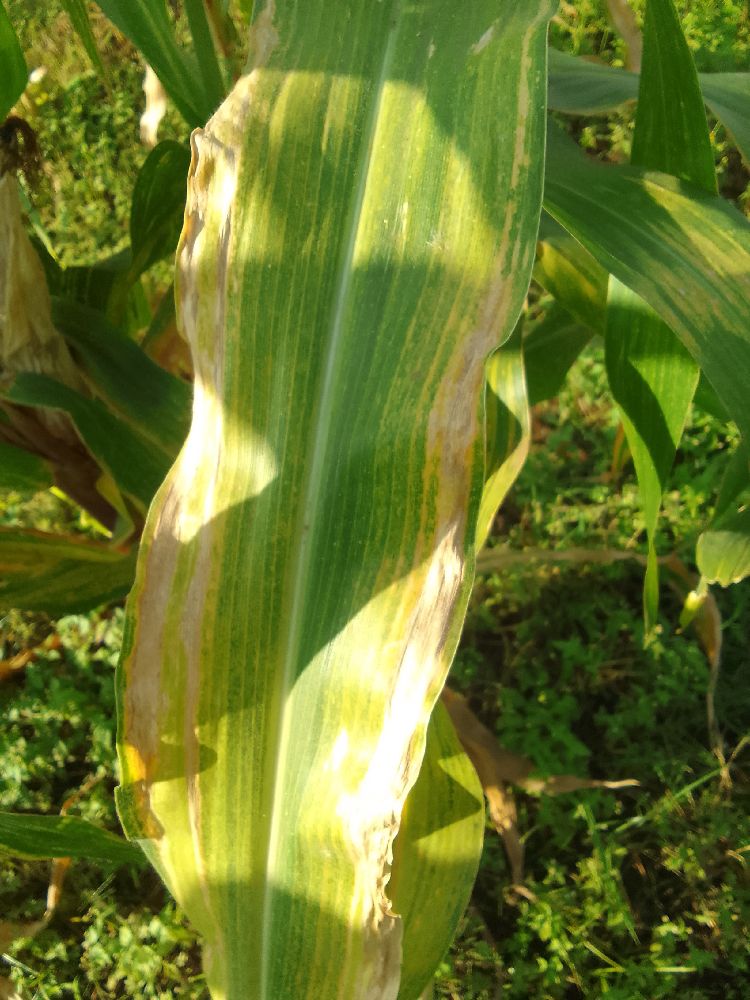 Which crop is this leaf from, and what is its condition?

maize, maize lethal necrosis
